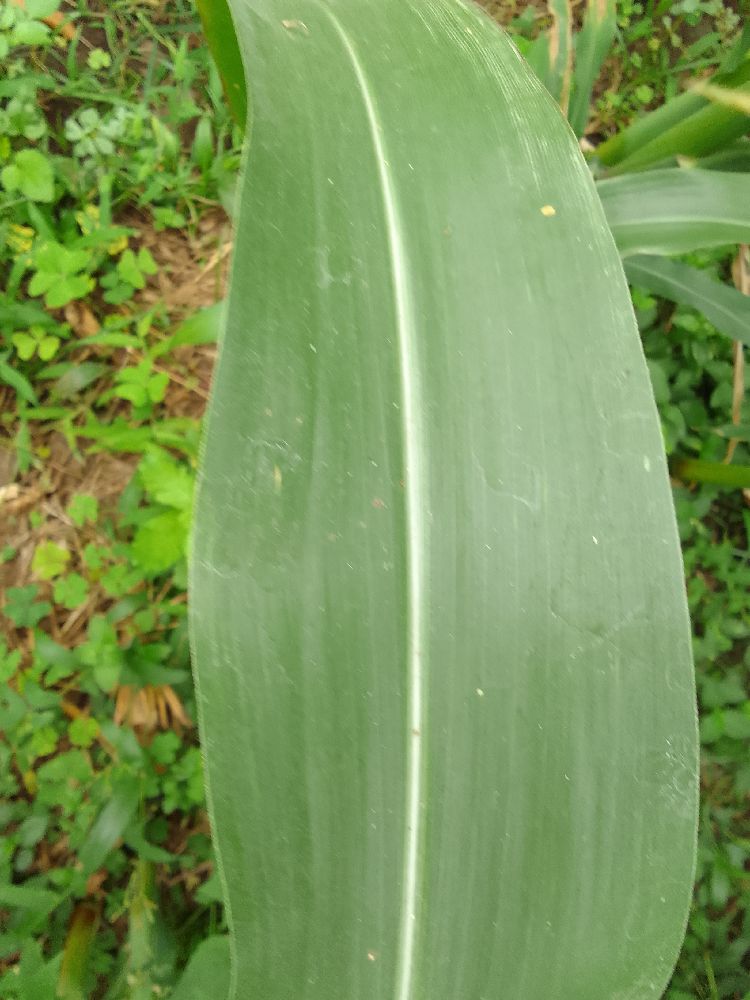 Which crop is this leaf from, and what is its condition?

maize, healthy
